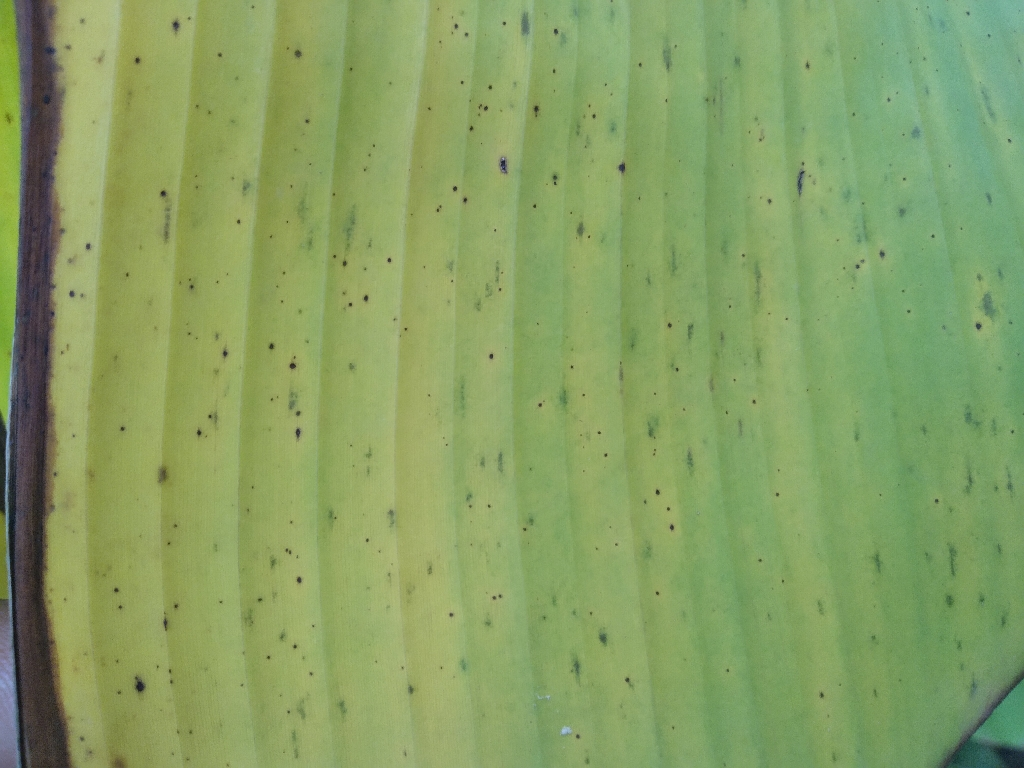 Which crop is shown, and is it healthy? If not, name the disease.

banana, fusarium wilt race 1
